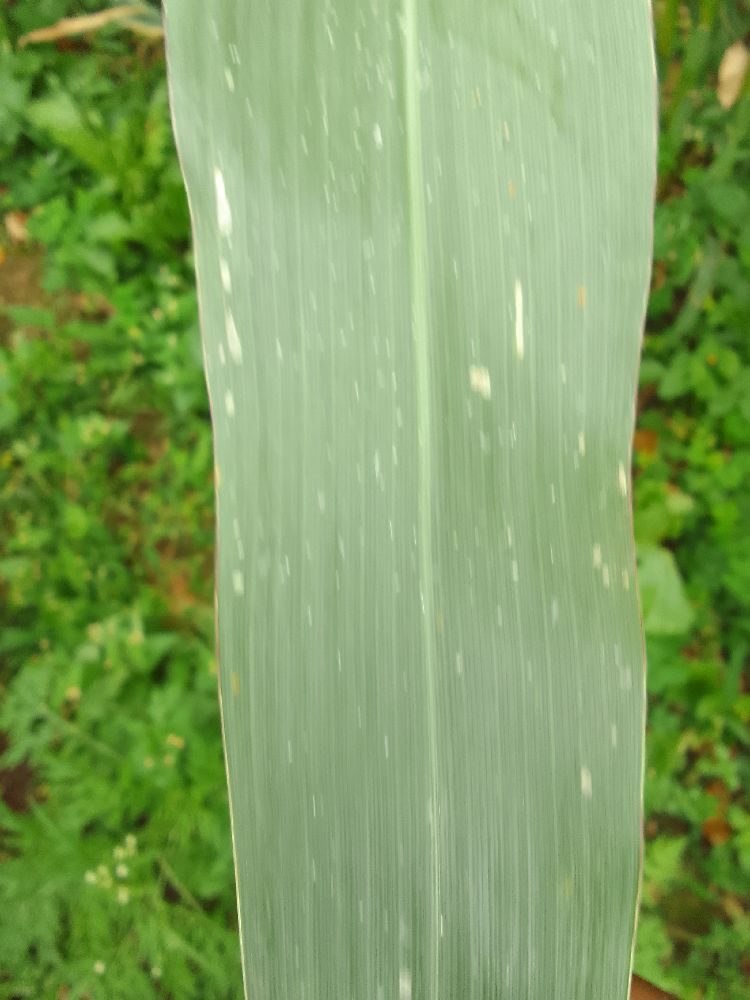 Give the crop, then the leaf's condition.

maize, healthy
